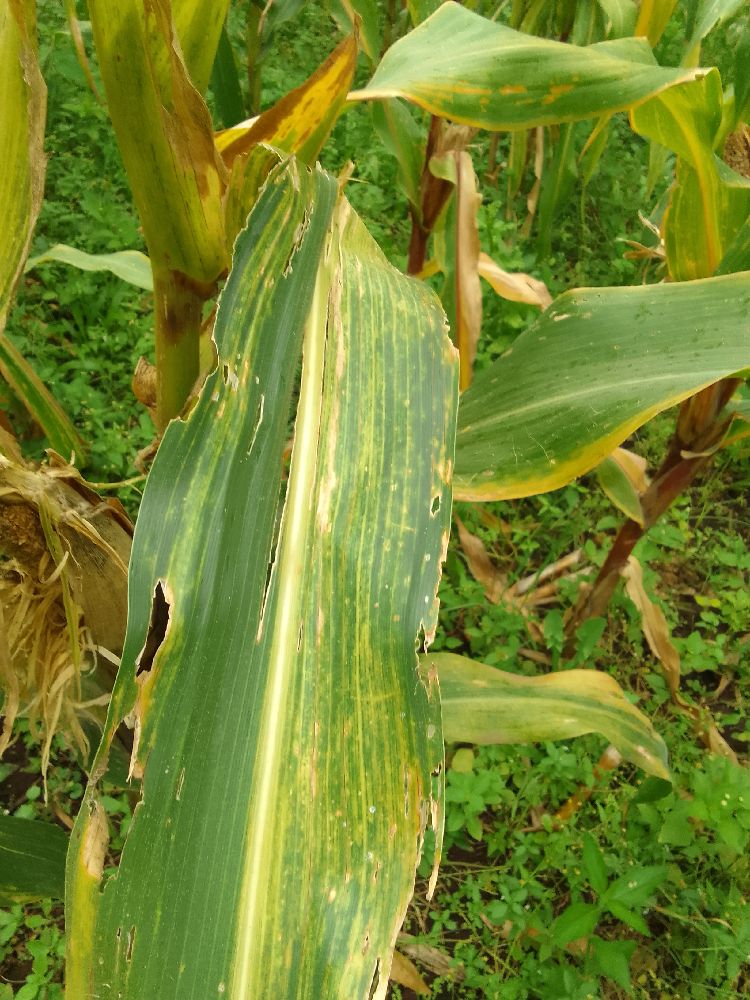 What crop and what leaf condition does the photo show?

maize, maize lethal necrosis
